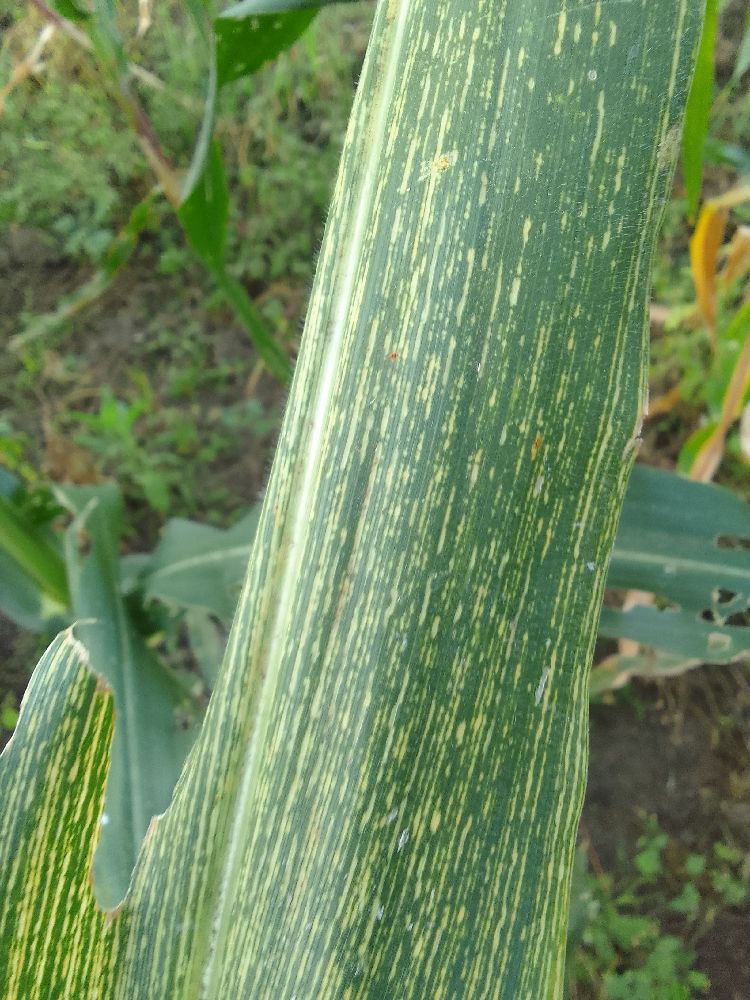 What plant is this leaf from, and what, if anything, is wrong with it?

maize, maize streak virus
